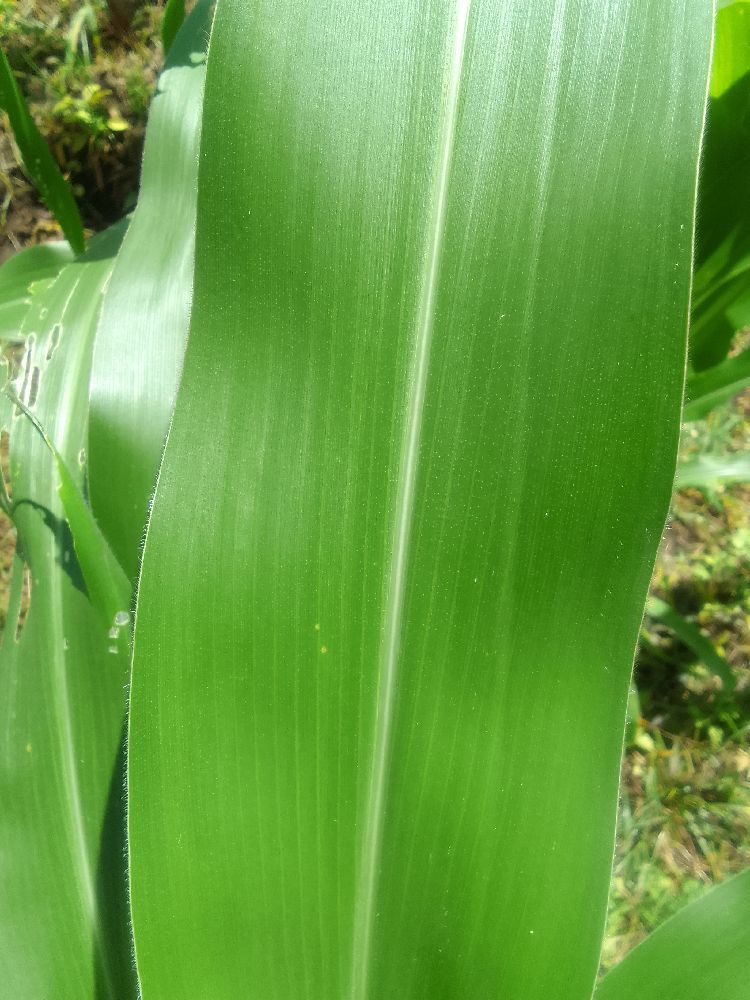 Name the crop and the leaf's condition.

maize, healthy
